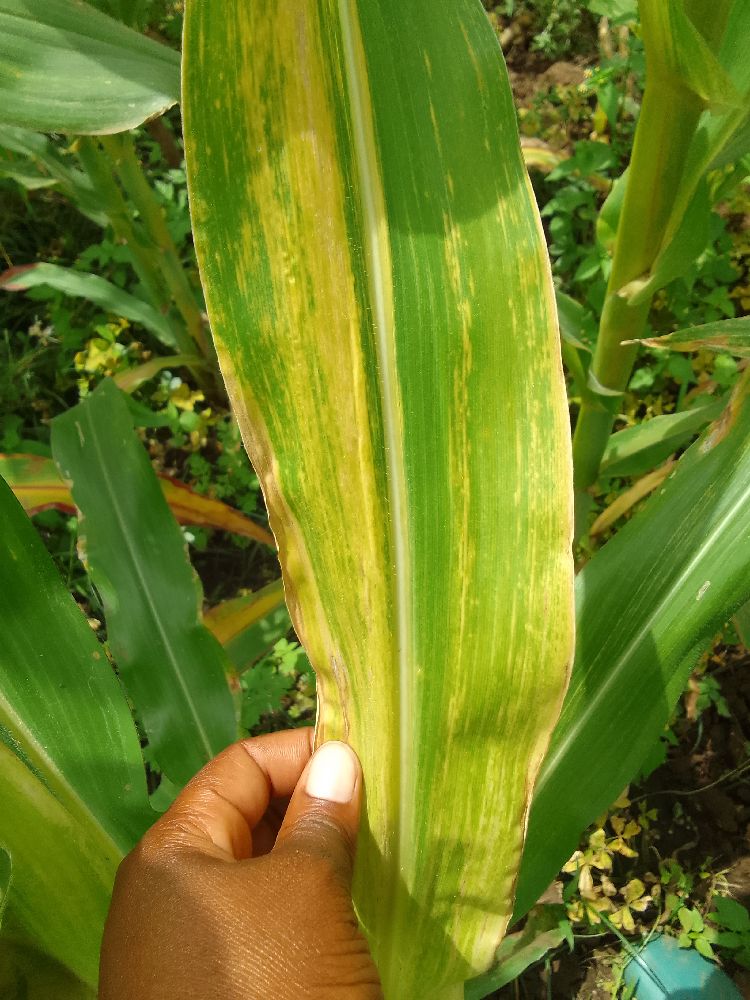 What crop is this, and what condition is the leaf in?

maize, maize lethal necrosis
